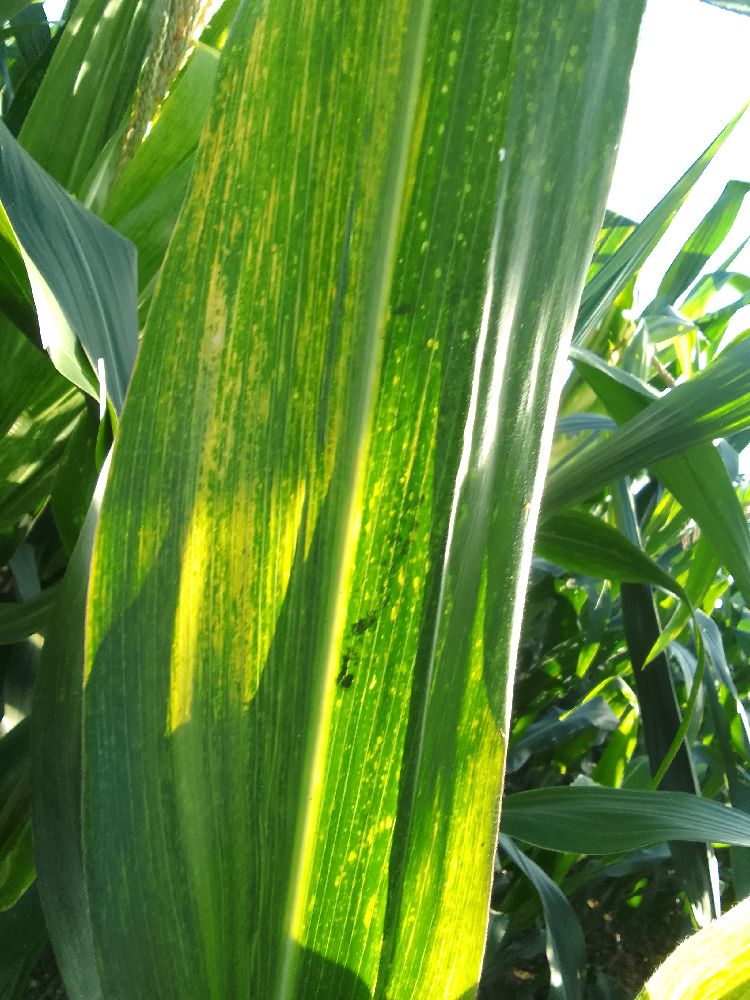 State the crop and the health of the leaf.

maize, maize lethal necrosis
